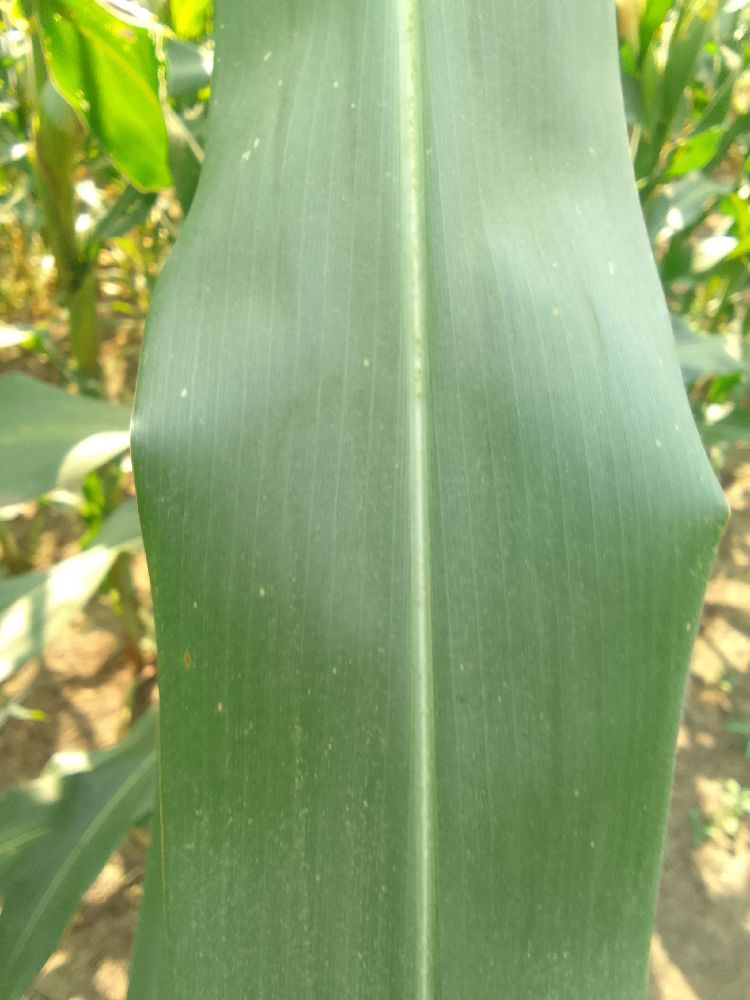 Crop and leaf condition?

maize, healthy
